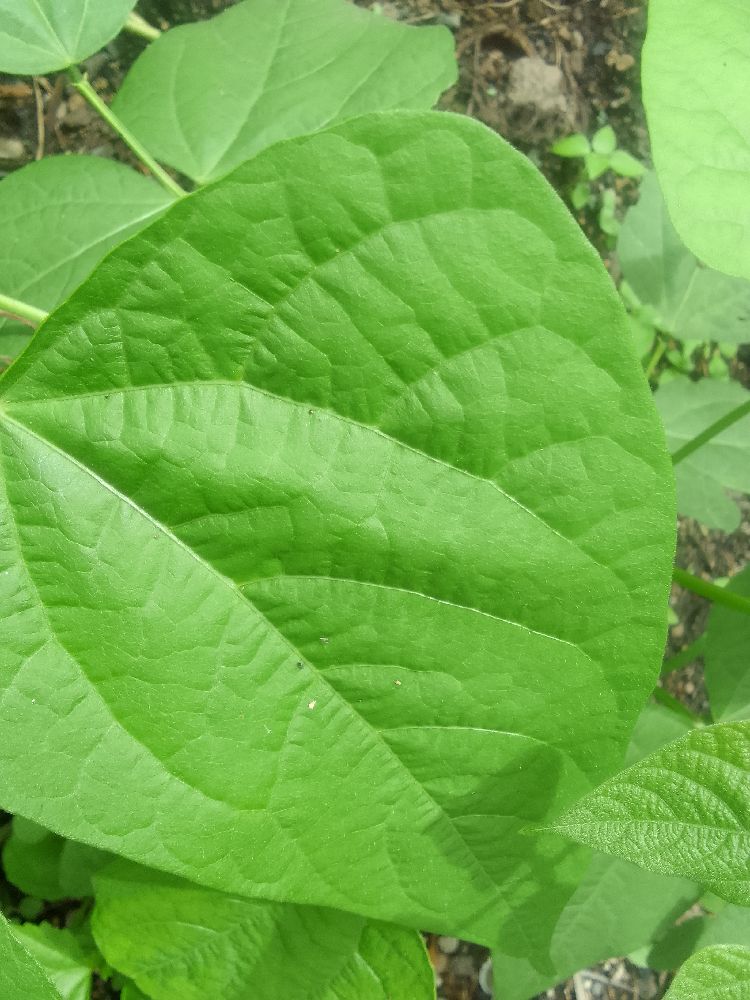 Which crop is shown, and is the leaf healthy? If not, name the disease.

common bean, healthy
